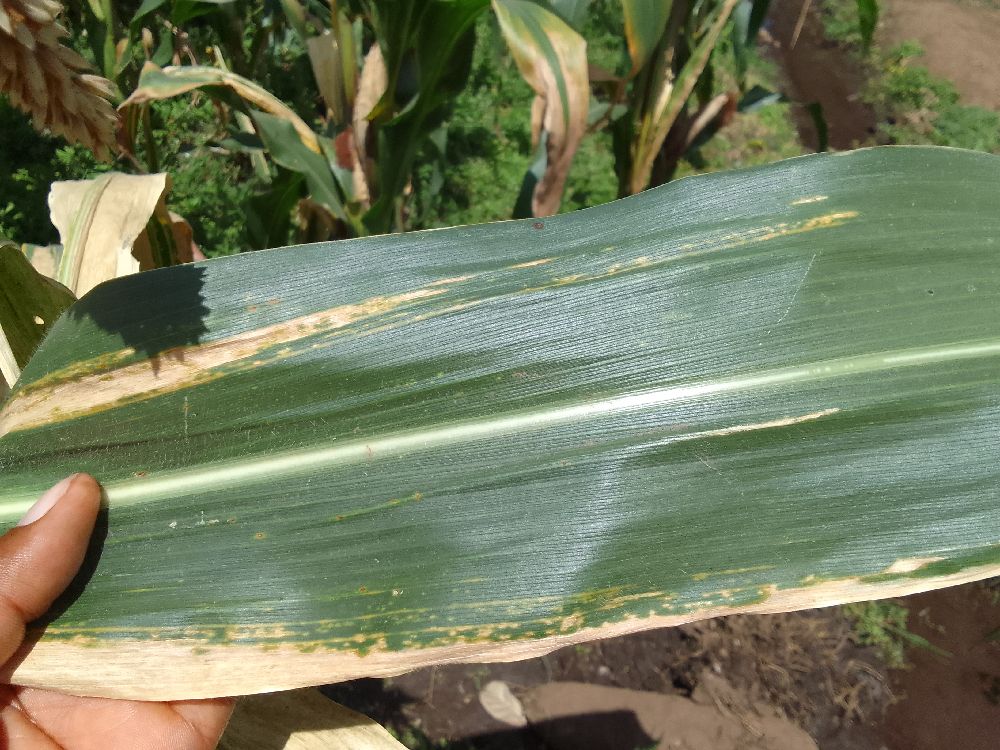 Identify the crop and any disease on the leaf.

maize, maize lethal necrosis
